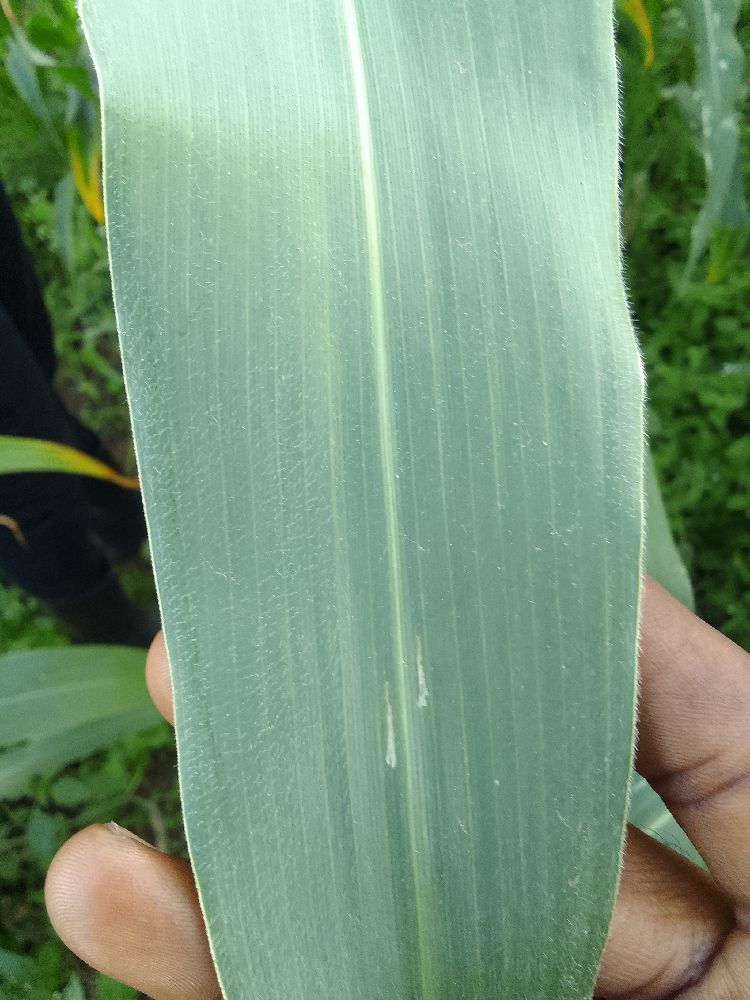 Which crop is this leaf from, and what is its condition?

maize, healthy
